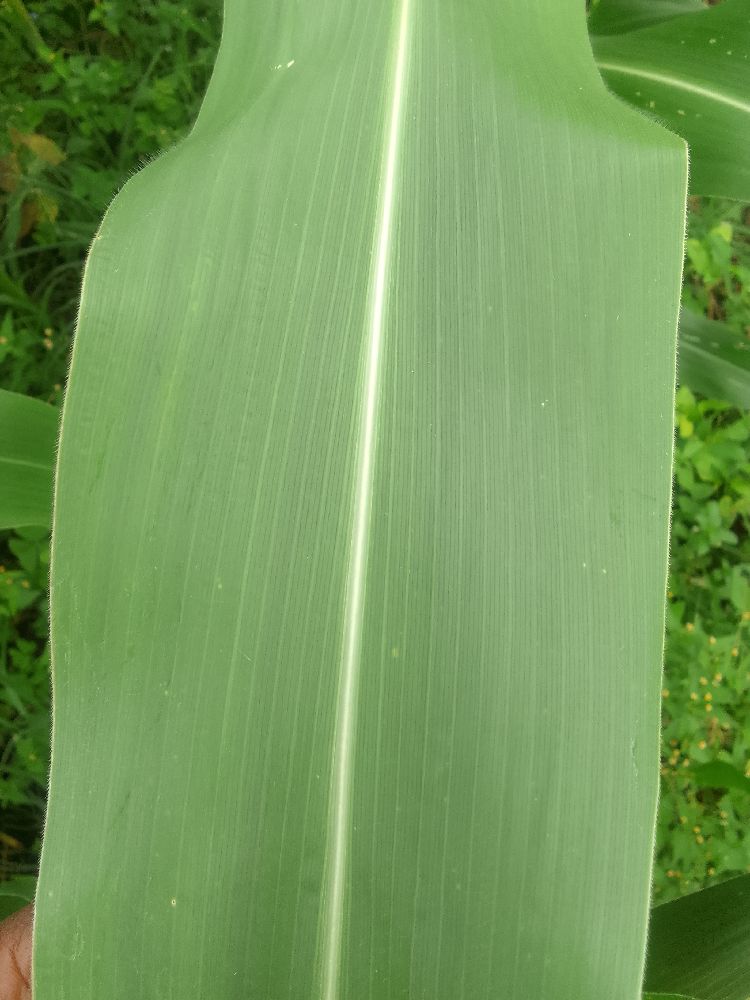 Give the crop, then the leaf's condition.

maize, healthy
